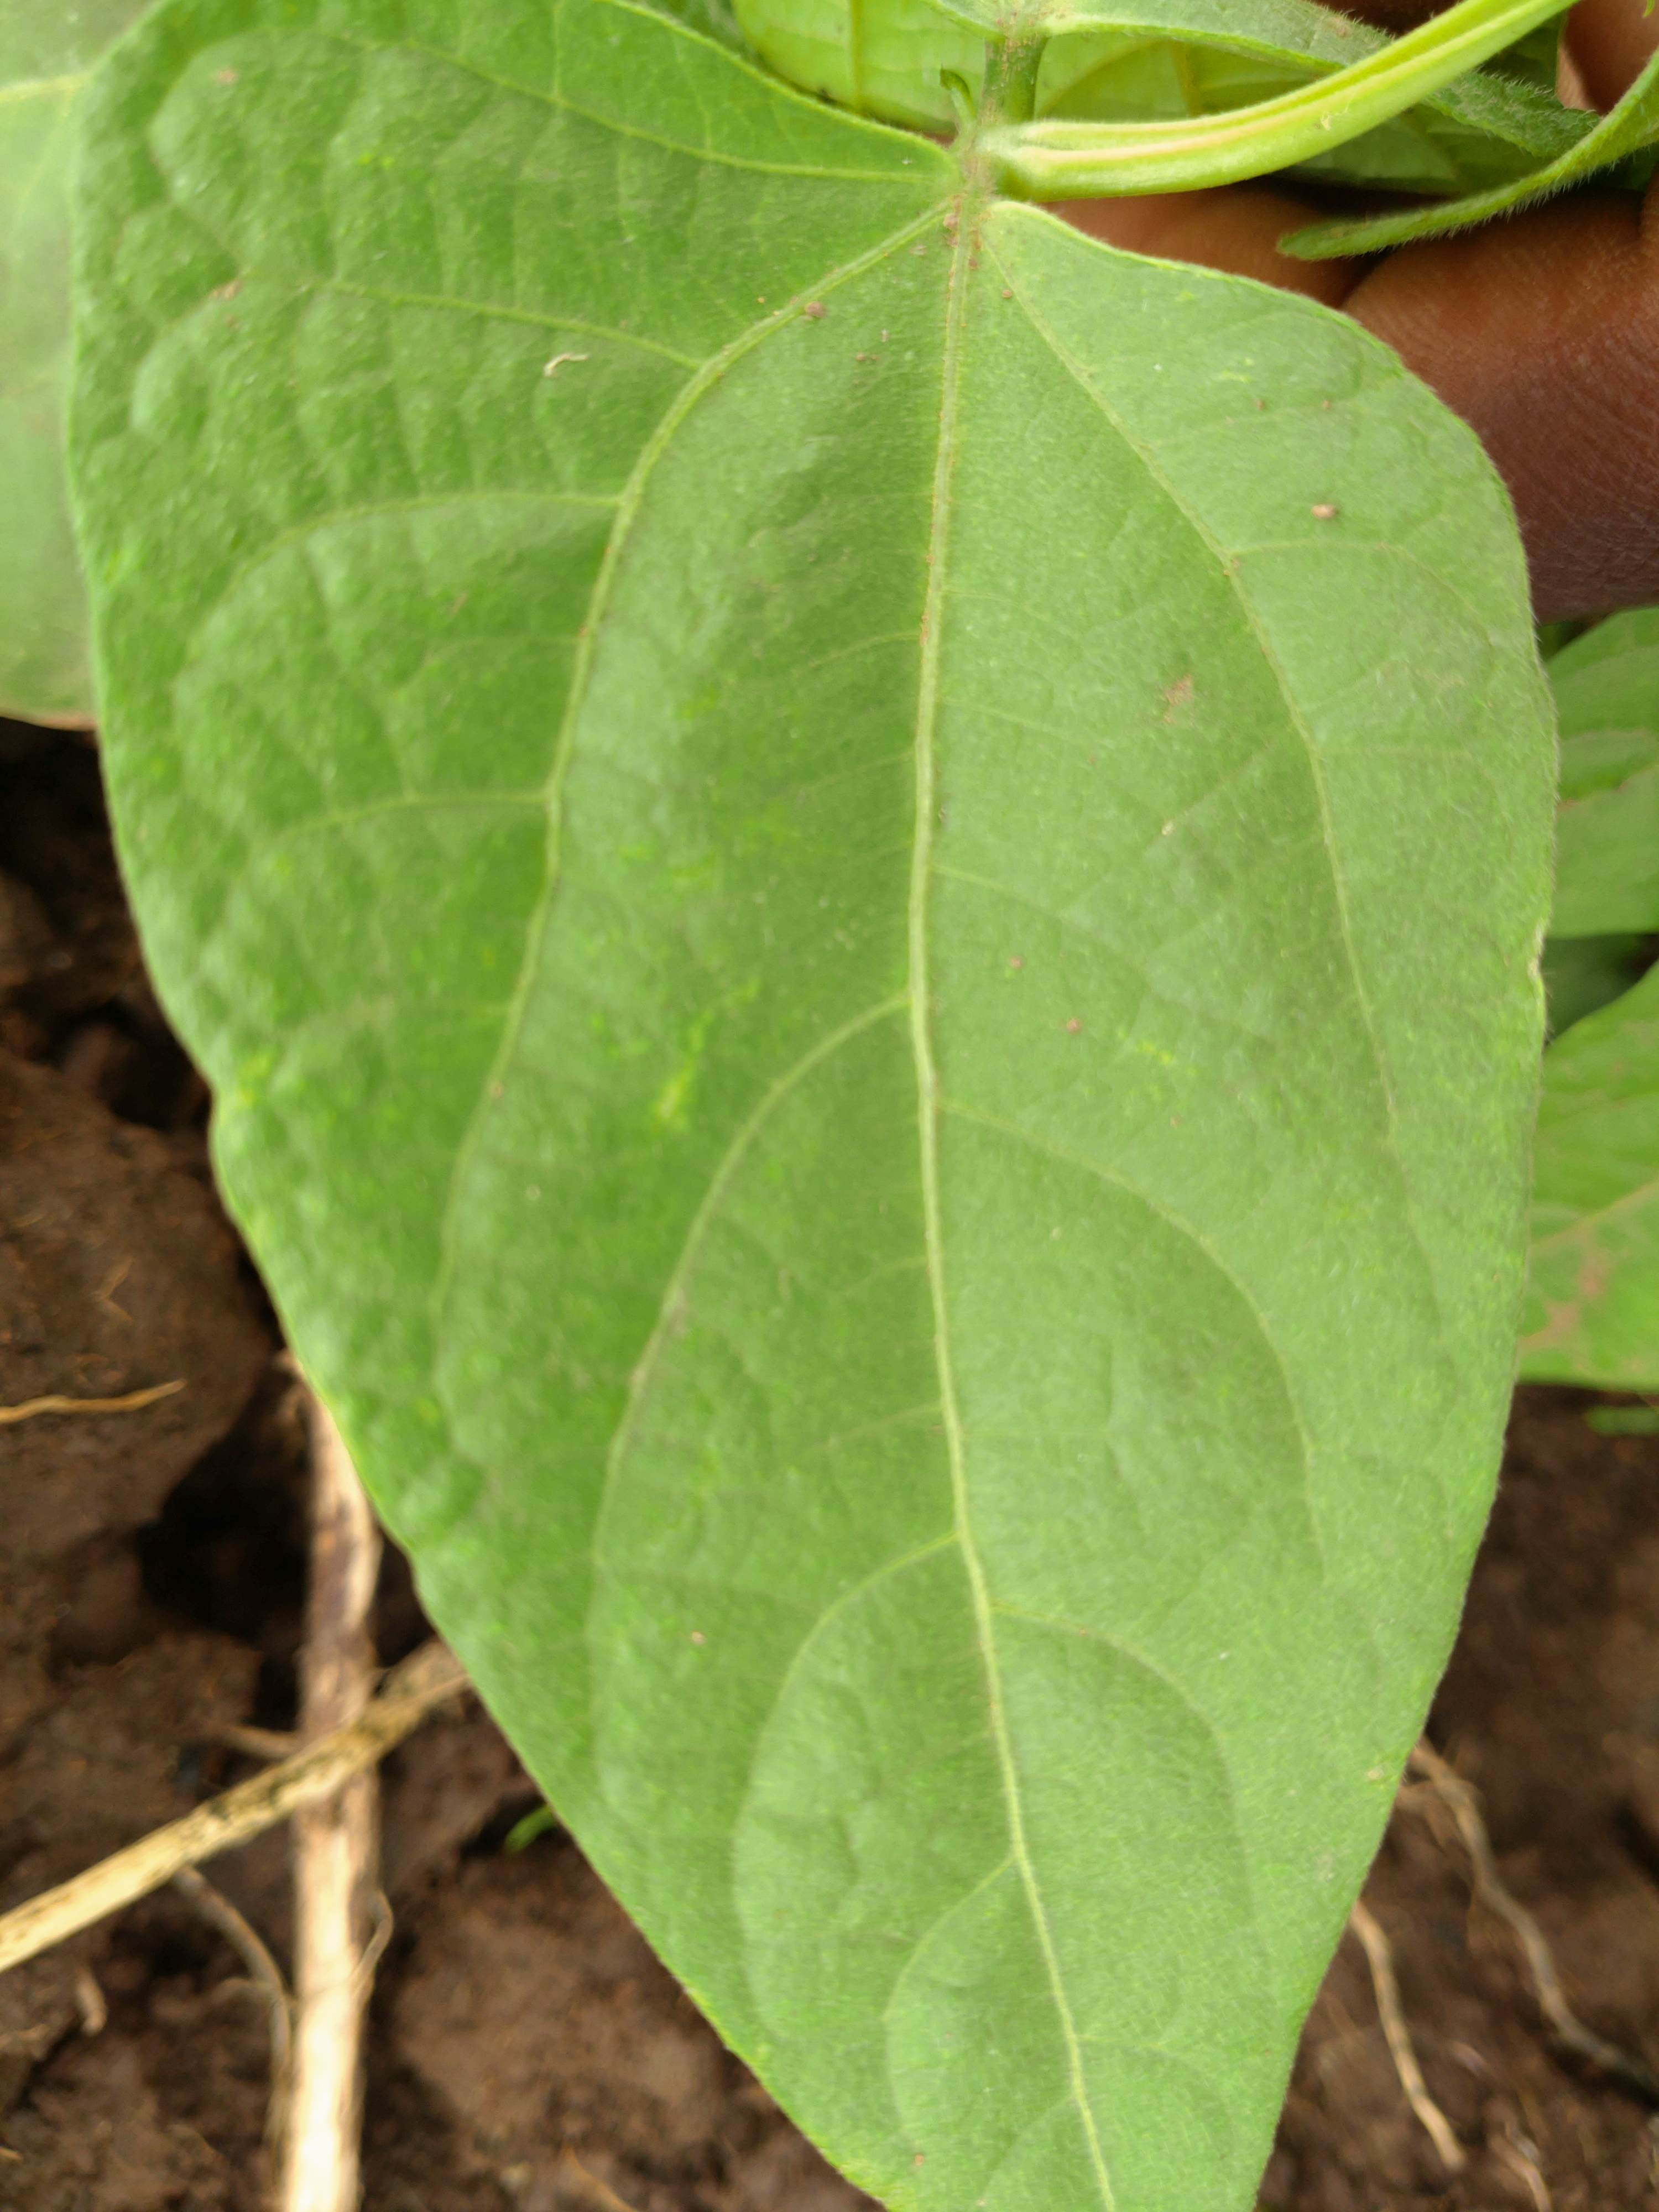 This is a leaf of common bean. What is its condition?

healthy
